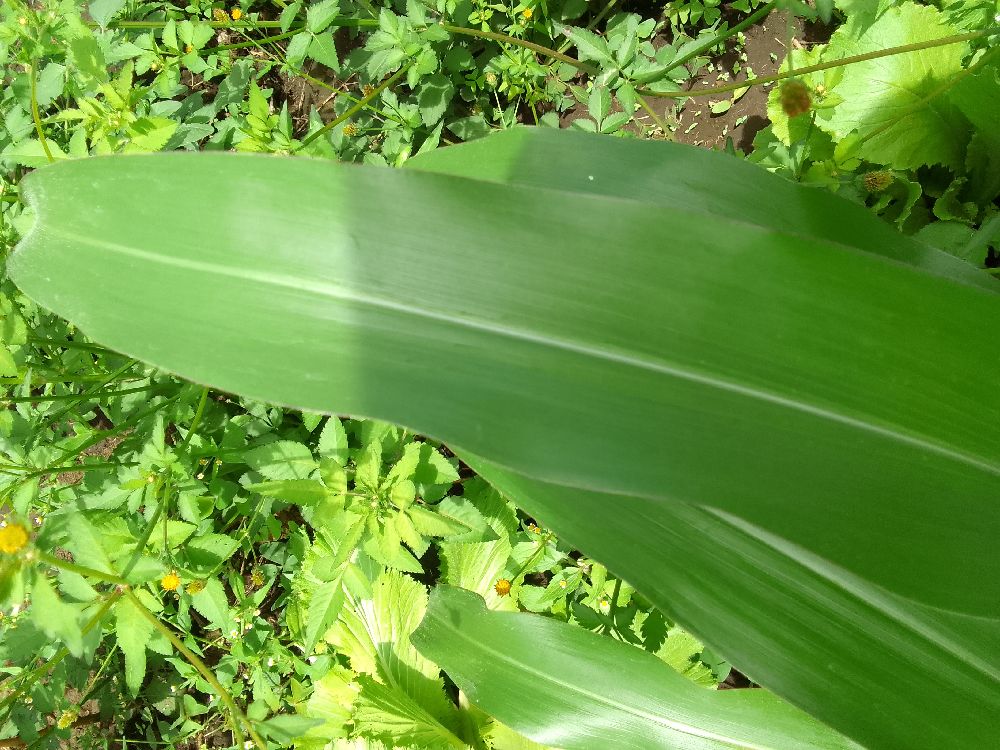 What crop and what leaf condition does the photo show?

maize, healthy
